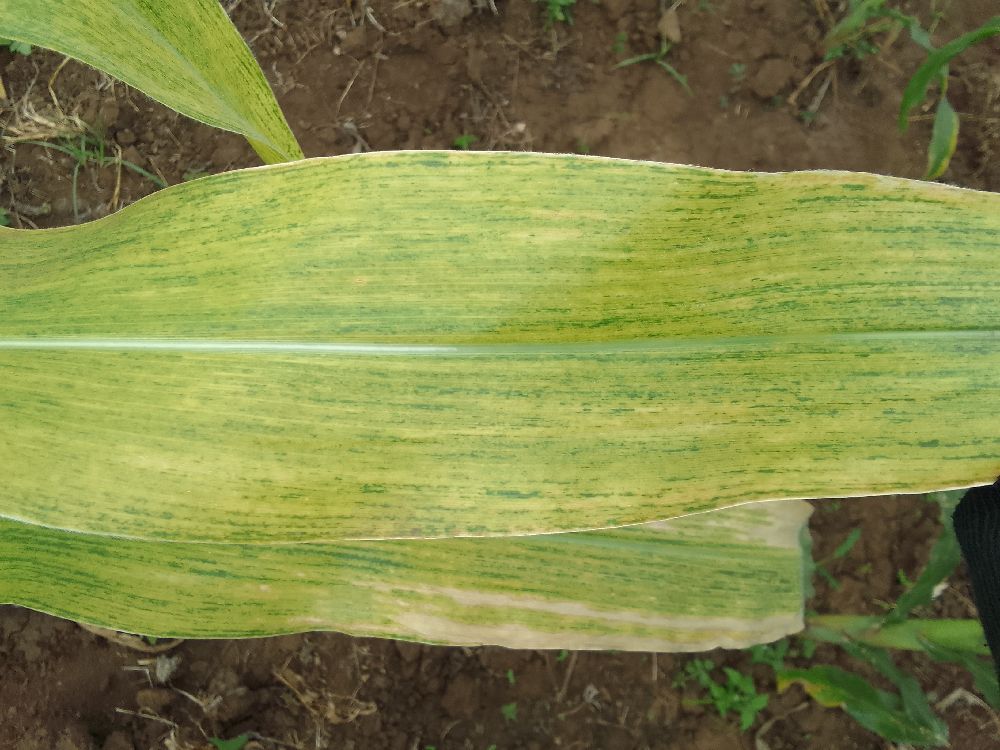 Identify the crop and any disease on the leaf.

maize, maize lethal necrosis
